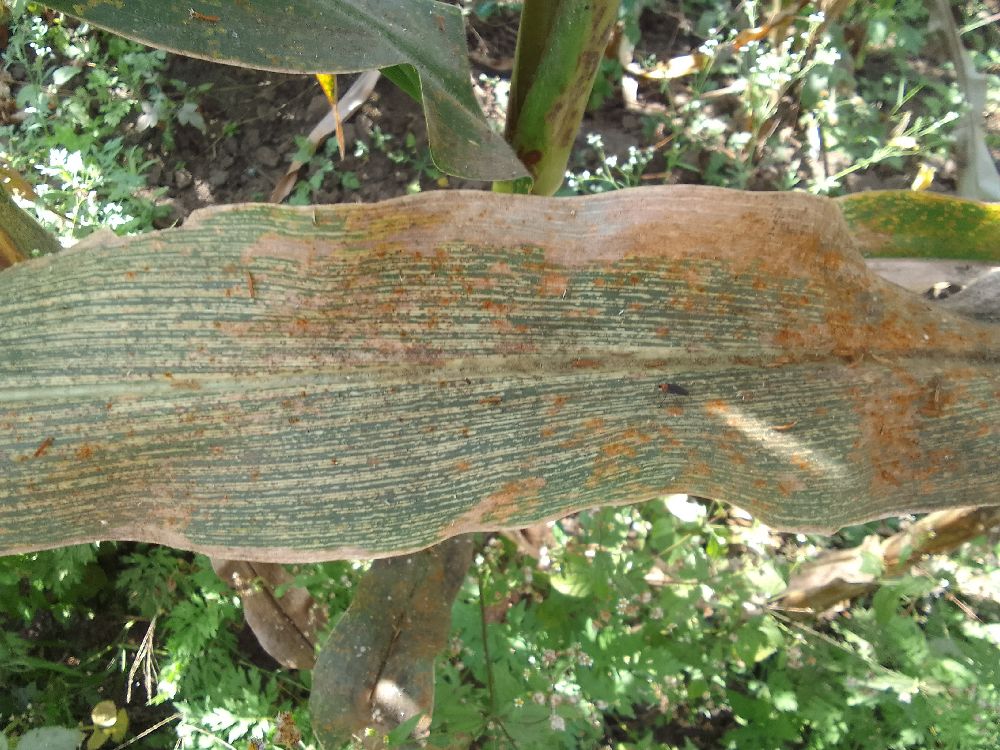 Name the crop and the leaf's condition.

maize, maize streak virus
